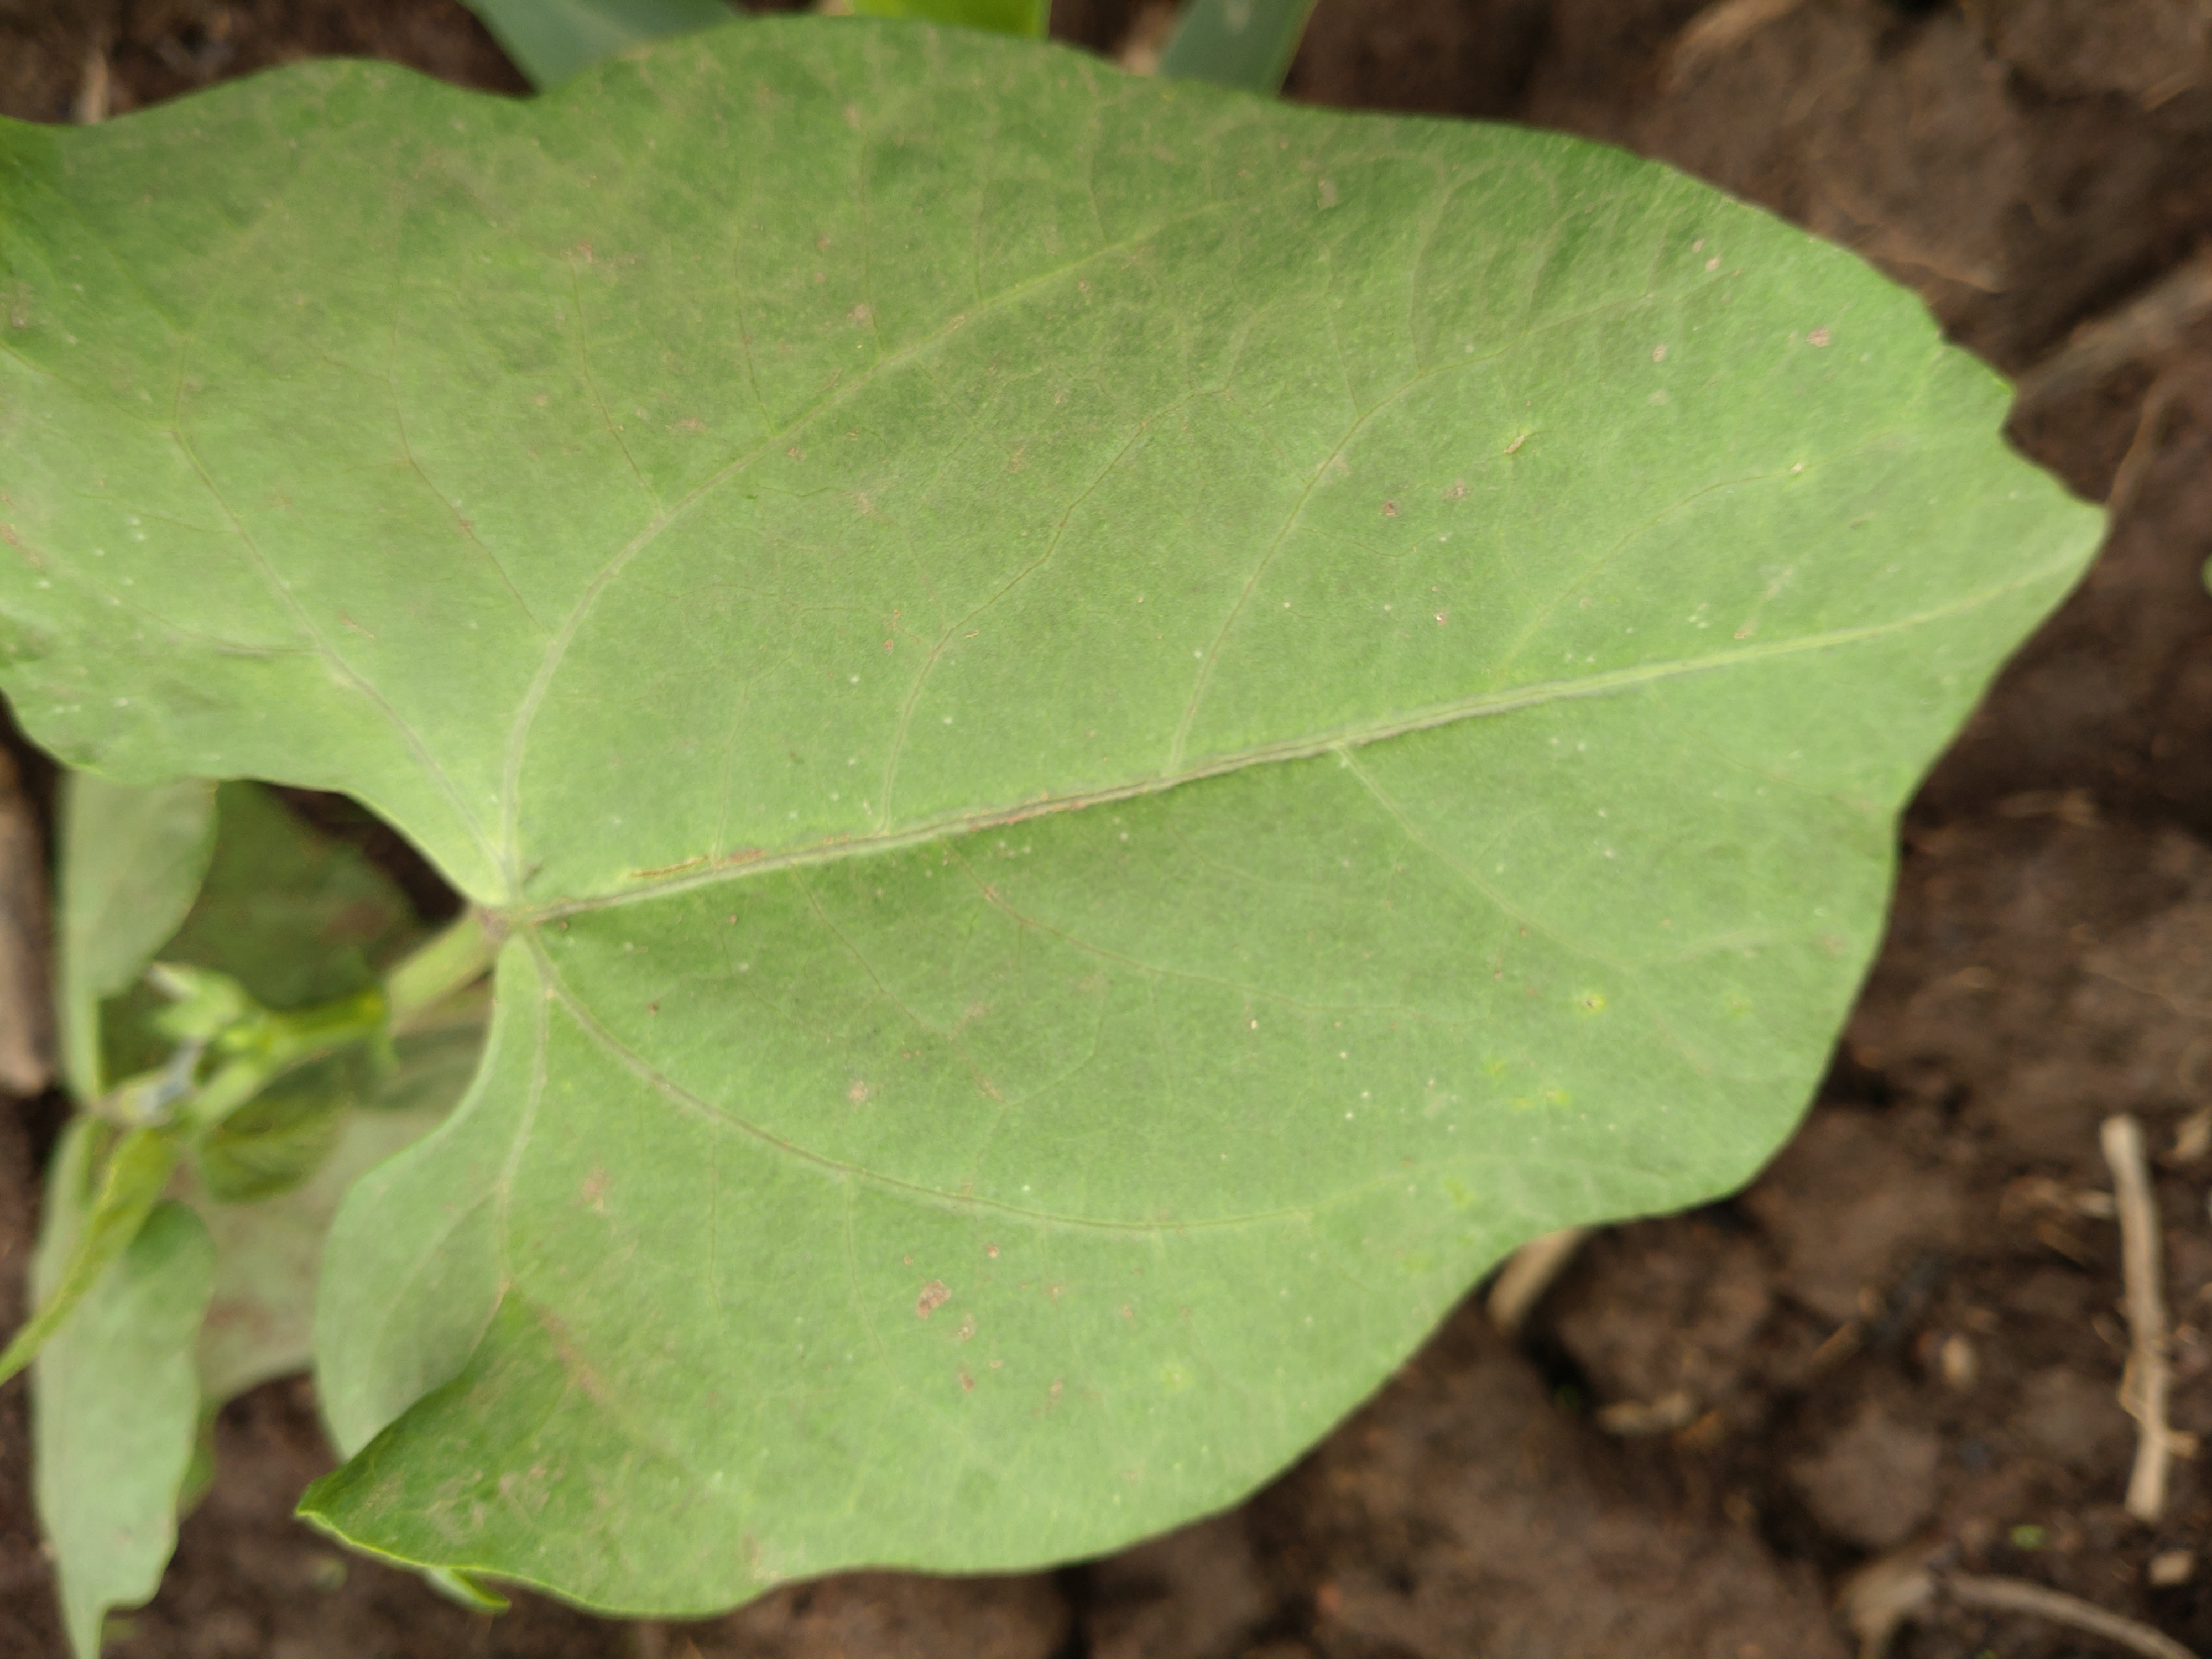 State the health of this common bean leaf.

healthy
